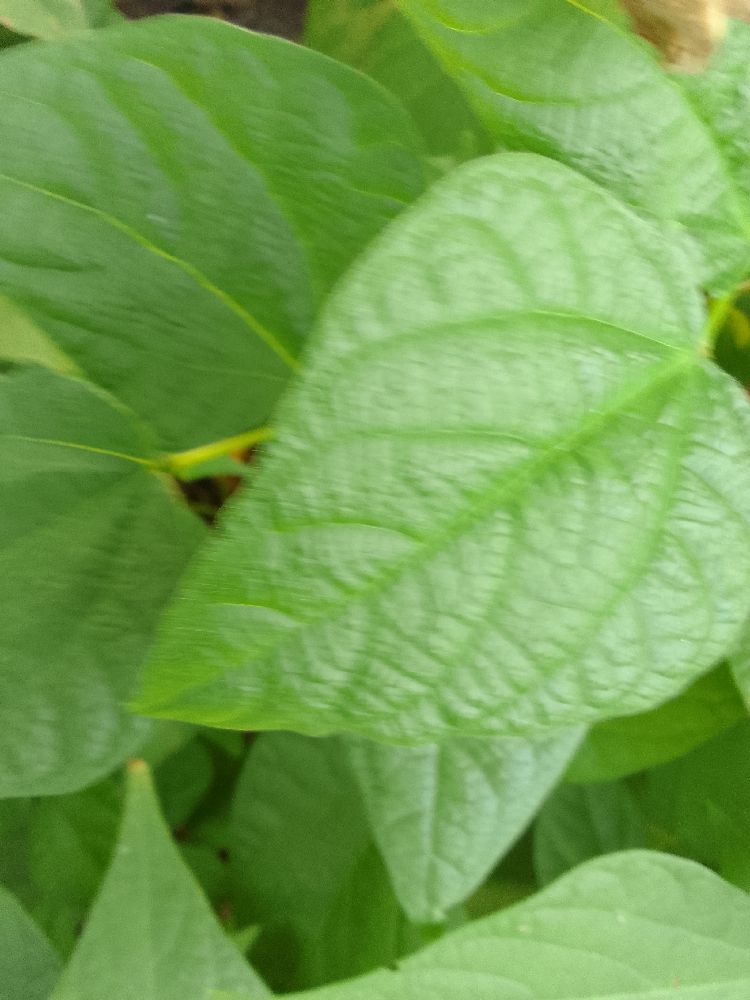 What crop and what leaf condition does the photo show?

common bean, healthy
